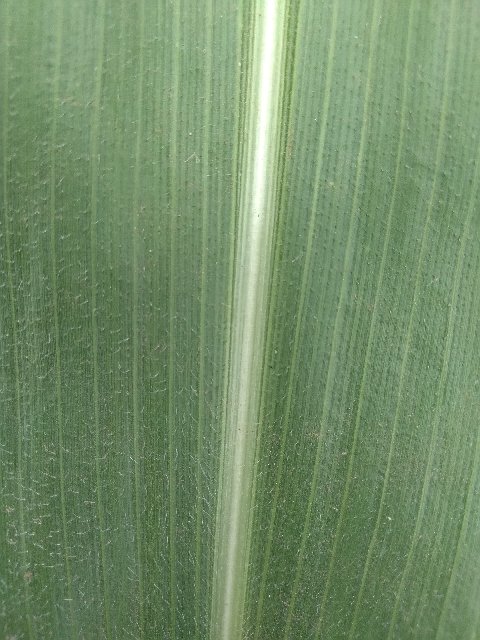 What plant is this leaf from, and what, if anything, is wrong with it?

maize, healthy
